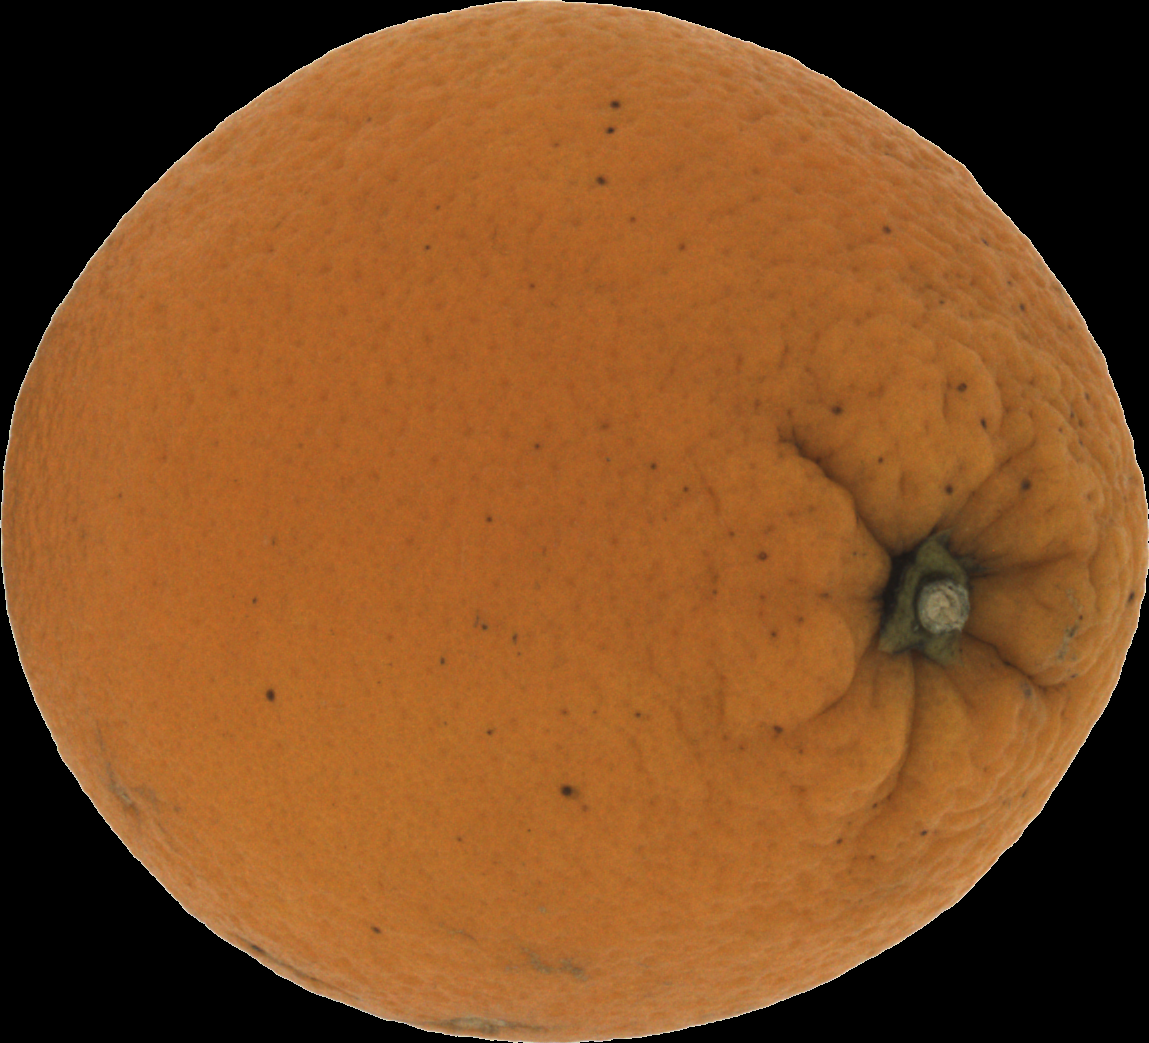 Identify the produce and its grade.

orange, bad
